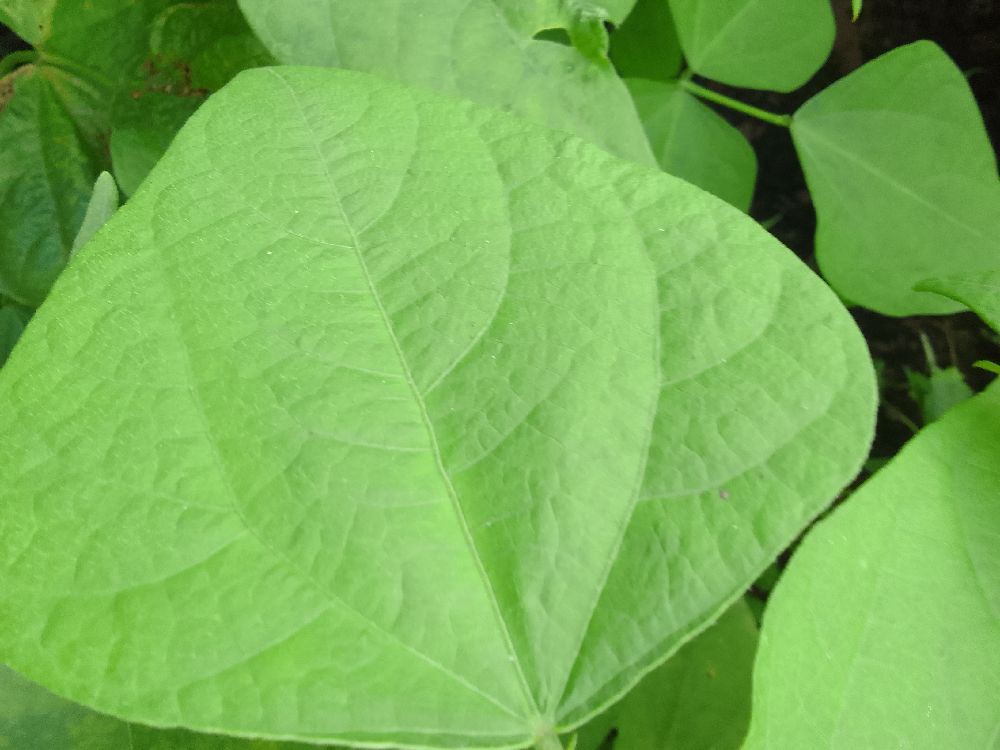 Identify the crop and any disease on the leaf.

common bean, healthy
